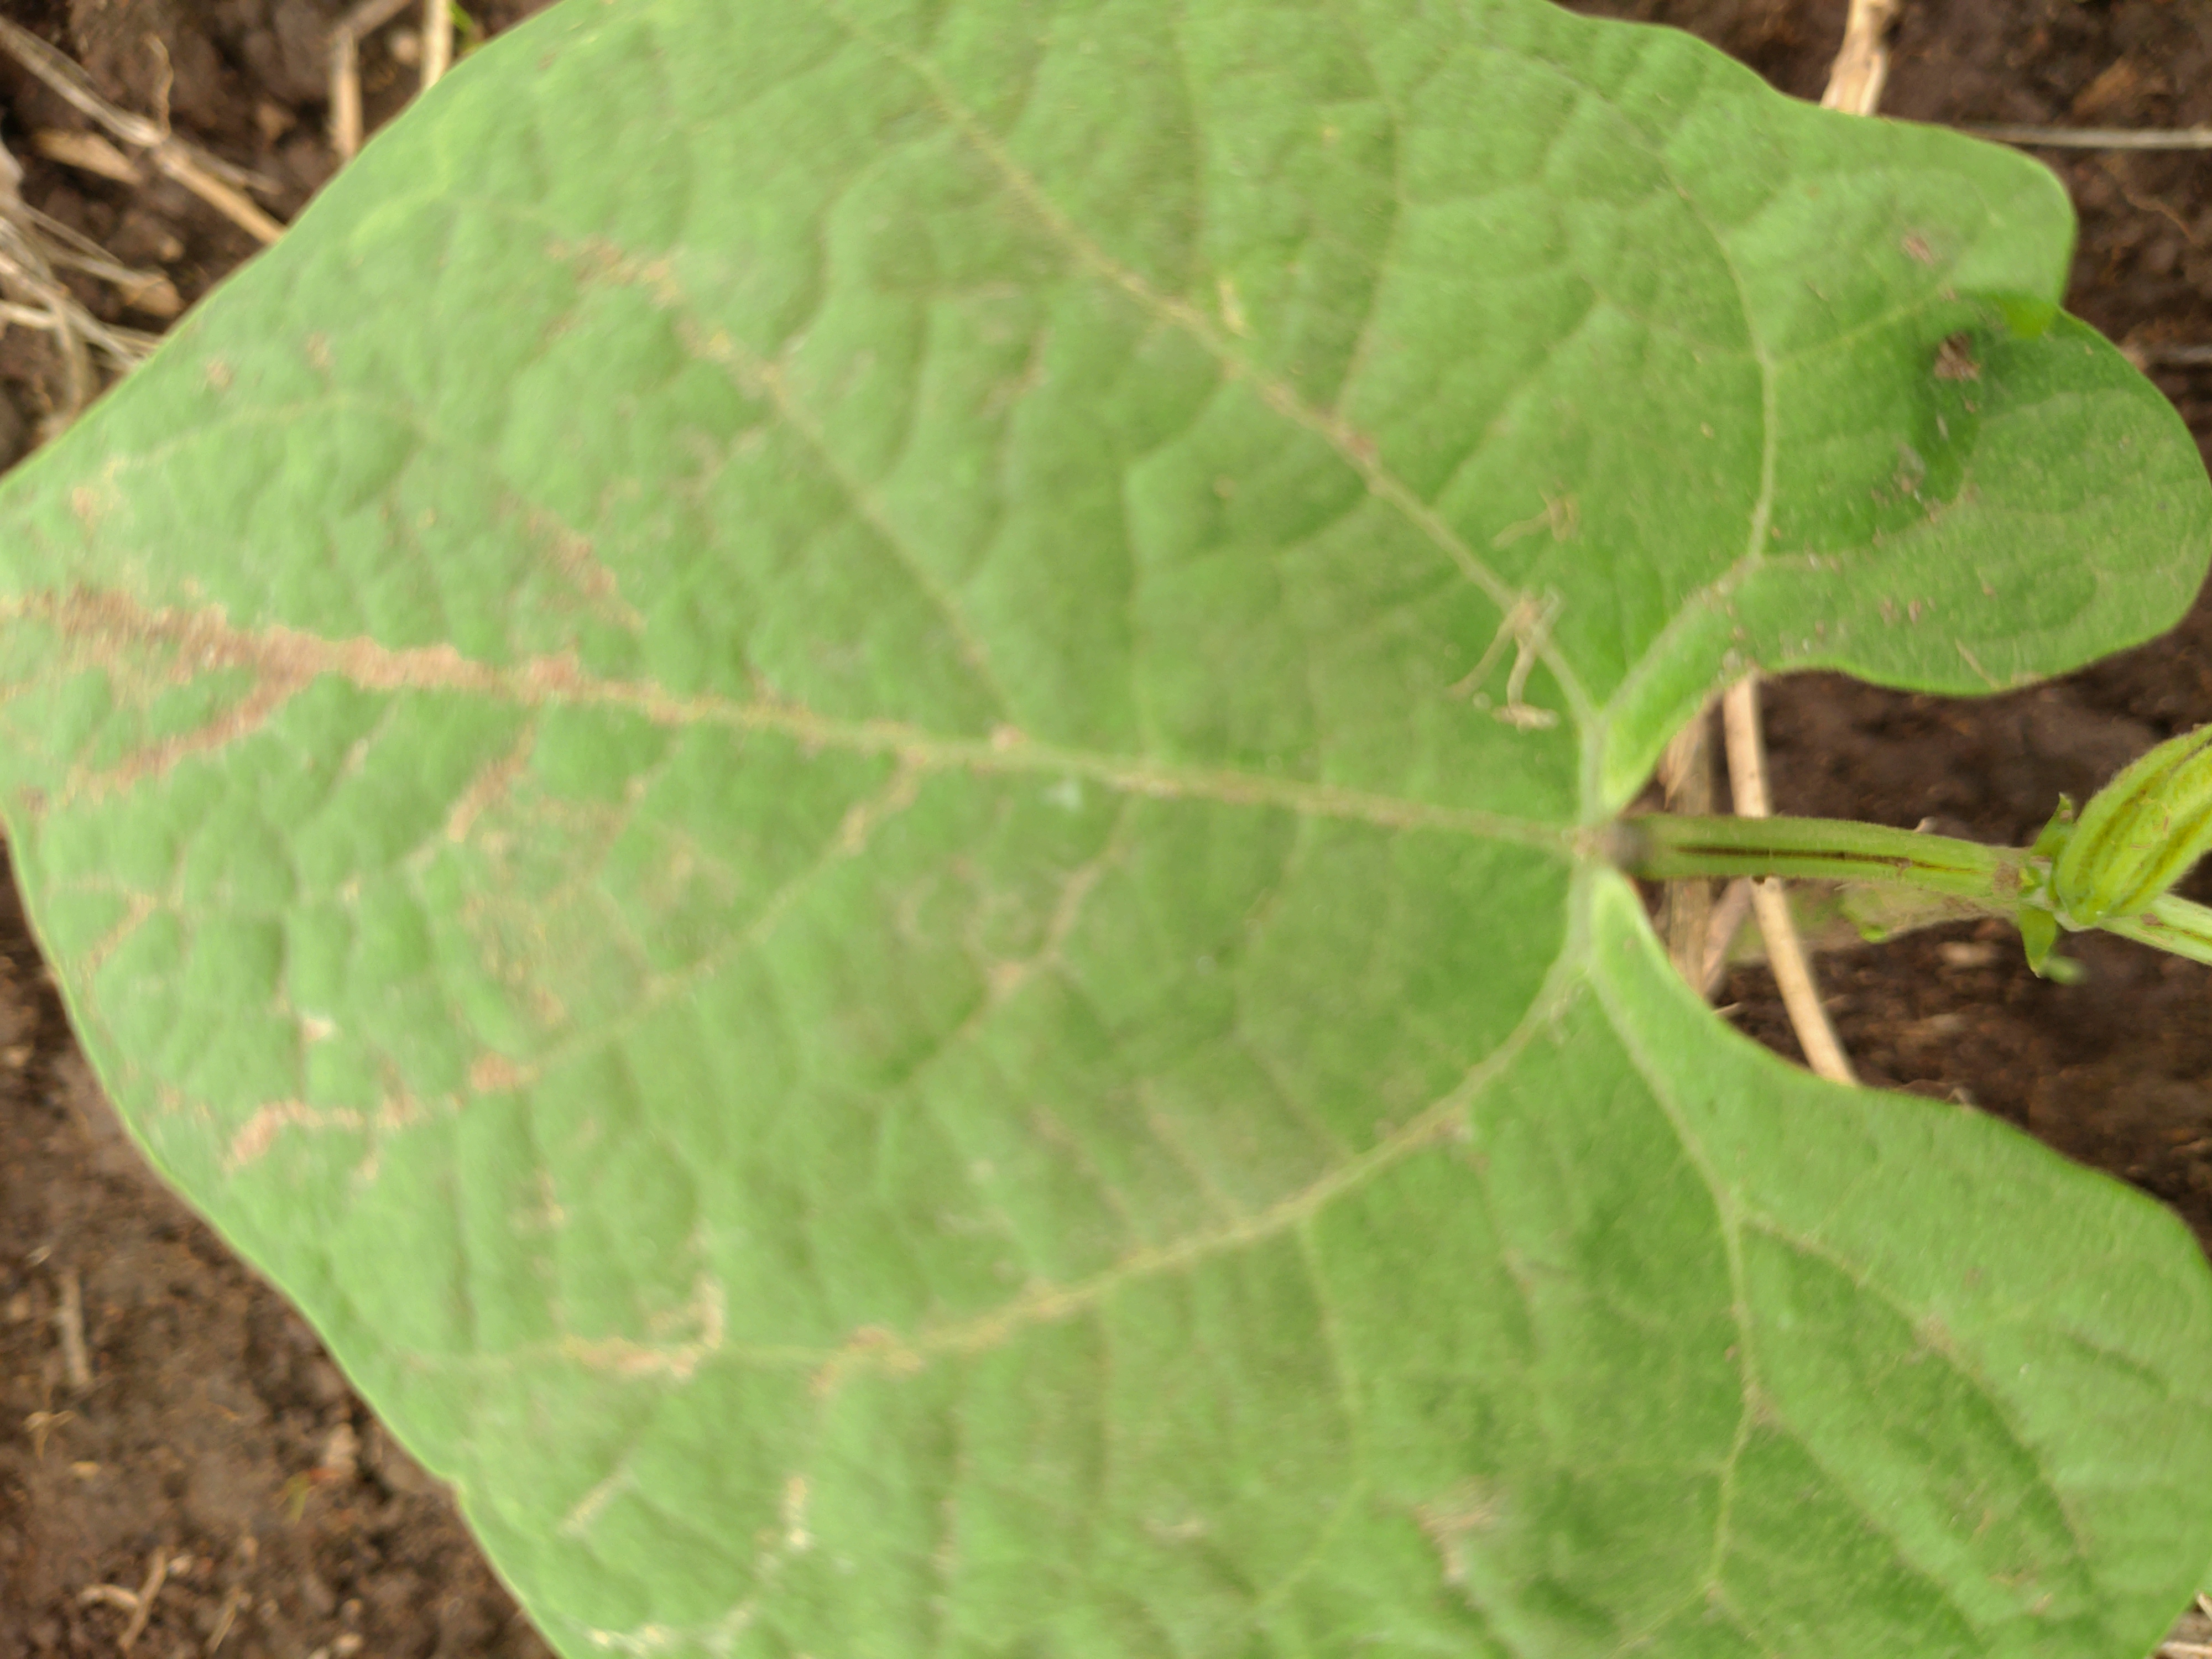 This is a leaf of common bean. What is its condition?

healthy
